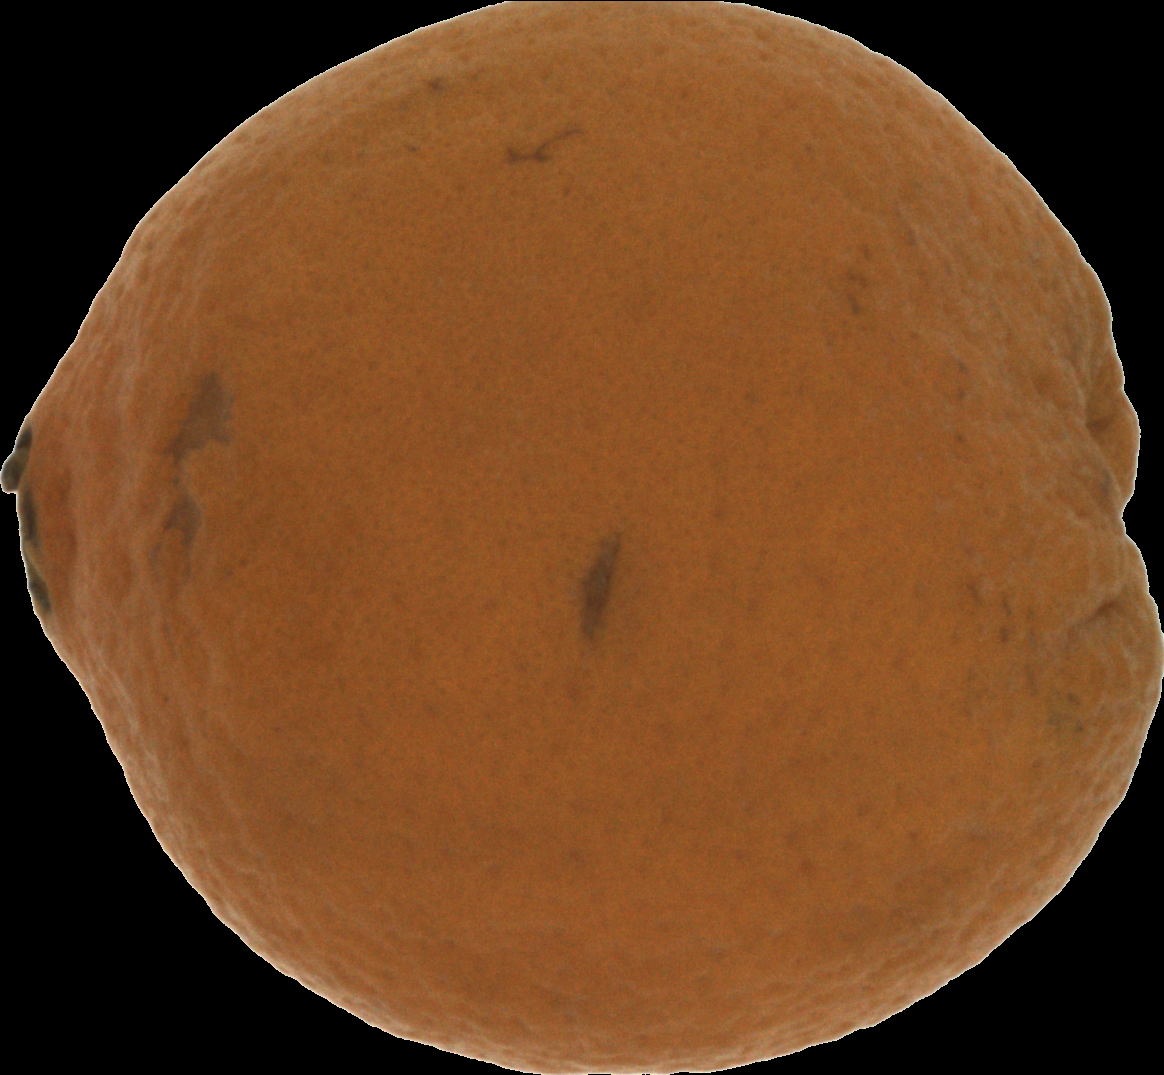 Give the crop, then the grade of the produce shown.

orange, bad
